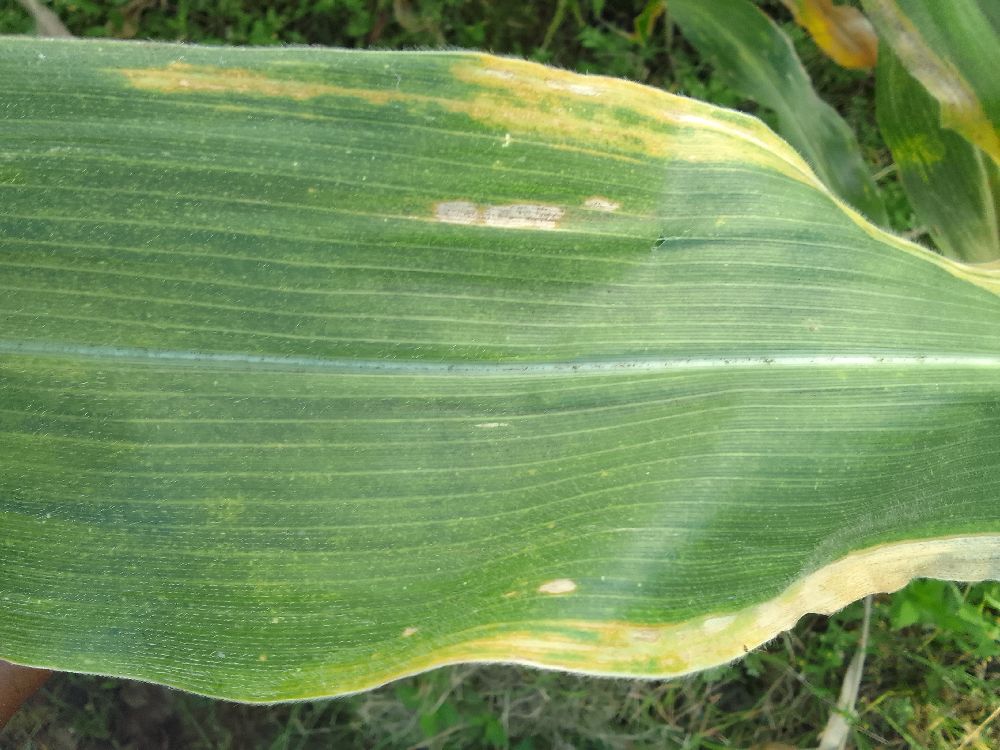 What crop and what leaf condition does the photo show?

maize, maize lethal necrosis
